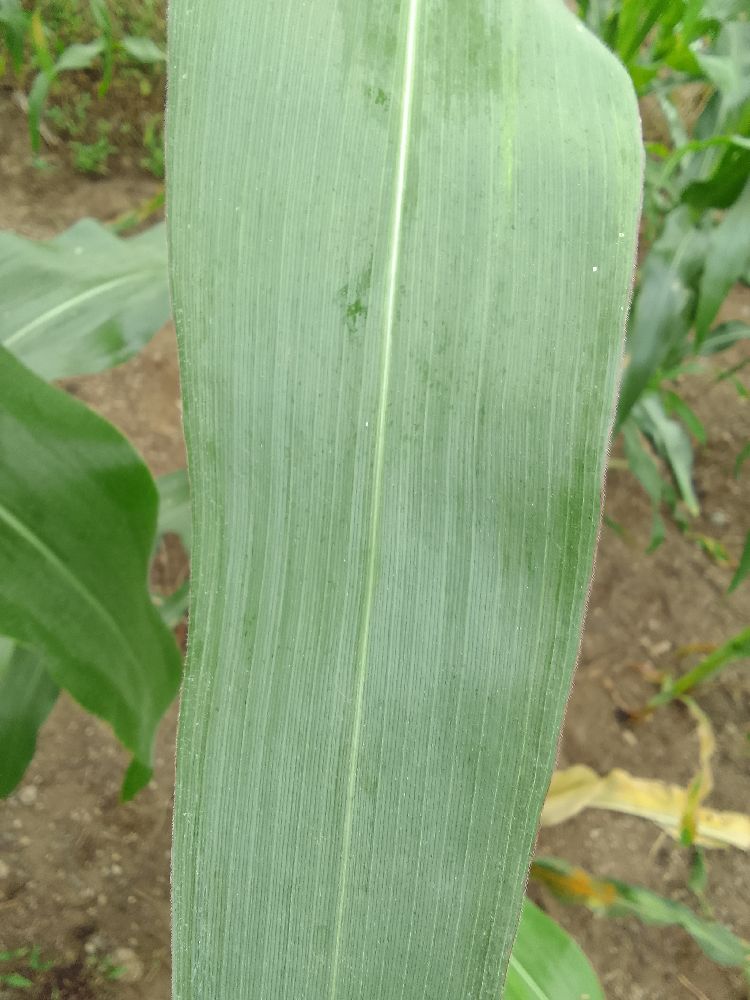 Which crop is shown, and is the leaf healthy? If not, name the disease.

maize, healthy
